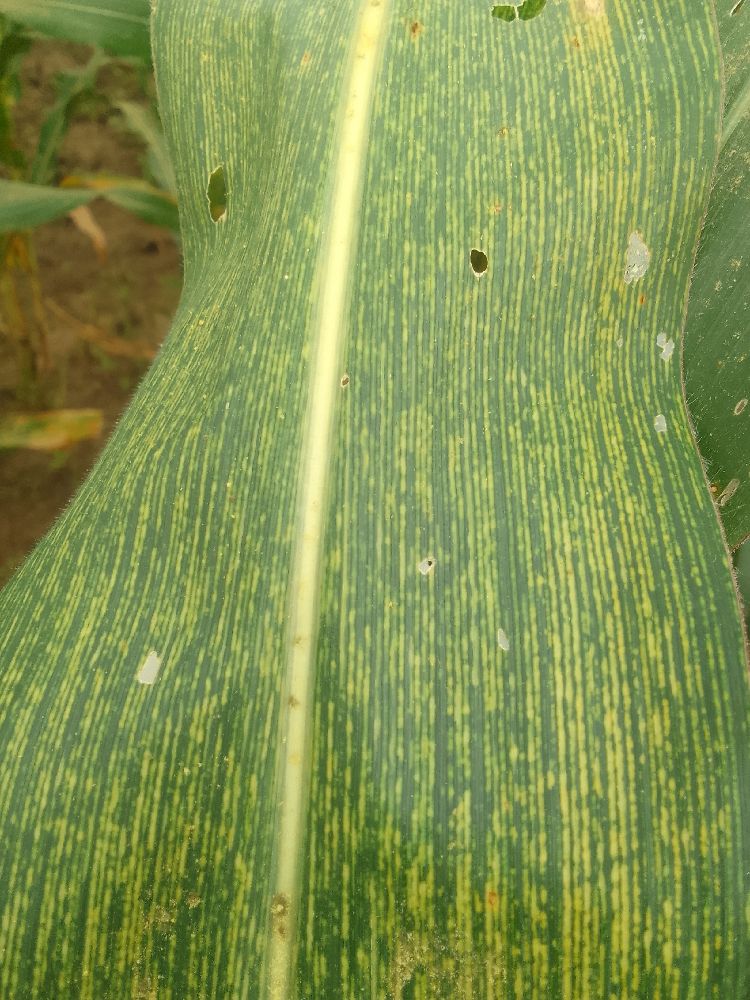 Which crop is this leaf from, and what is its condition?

maize, maize streak virus
